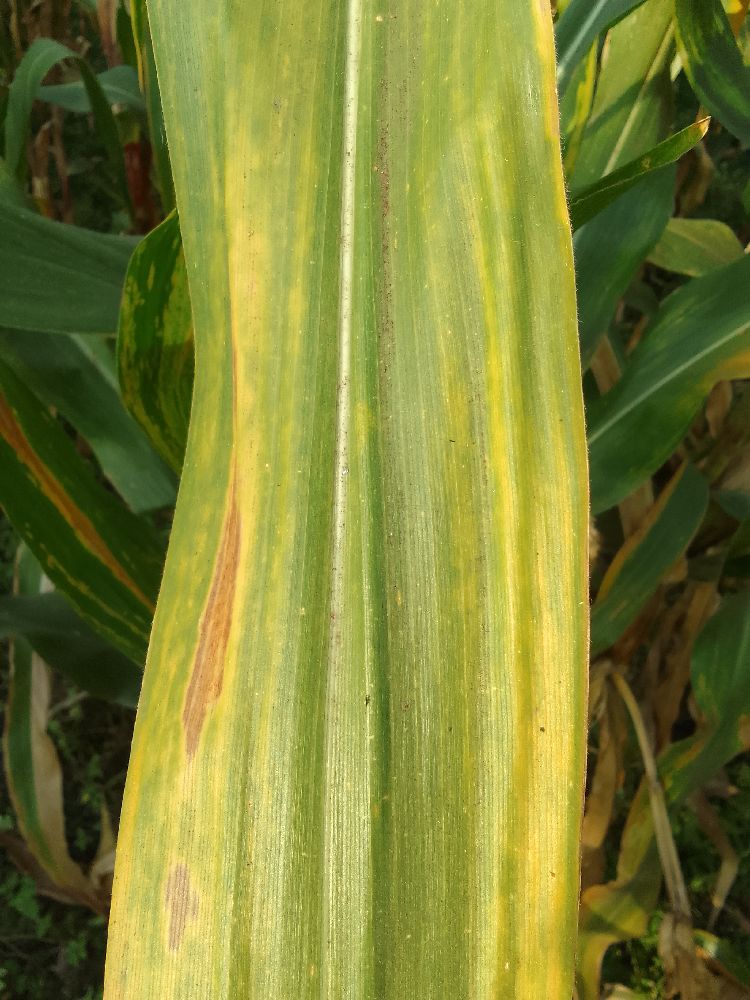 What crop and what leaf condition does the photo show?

maize, maize lethal necrosis
